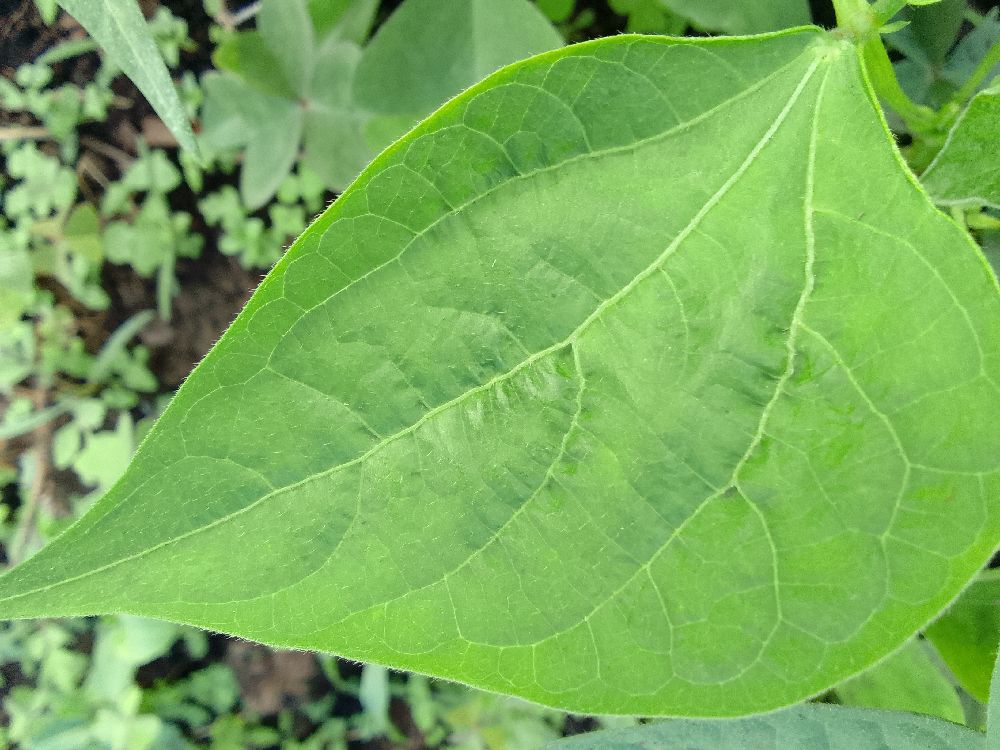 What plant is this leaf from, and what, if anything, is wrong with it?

common bean, healthy
